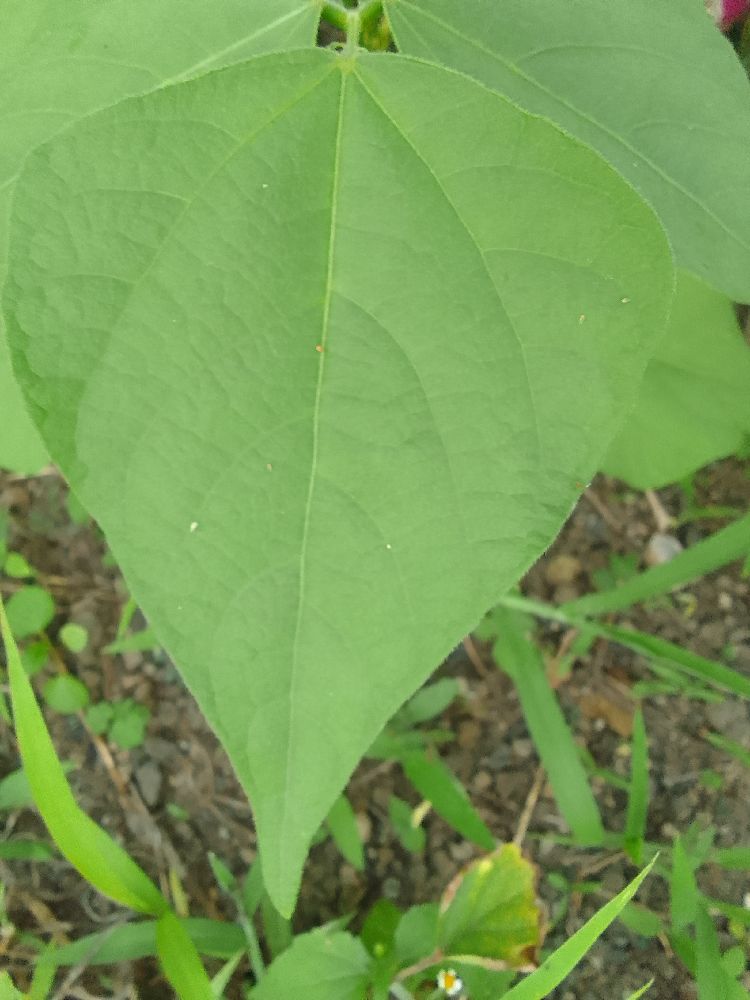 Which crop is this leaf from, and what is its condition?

common bean, healthy
